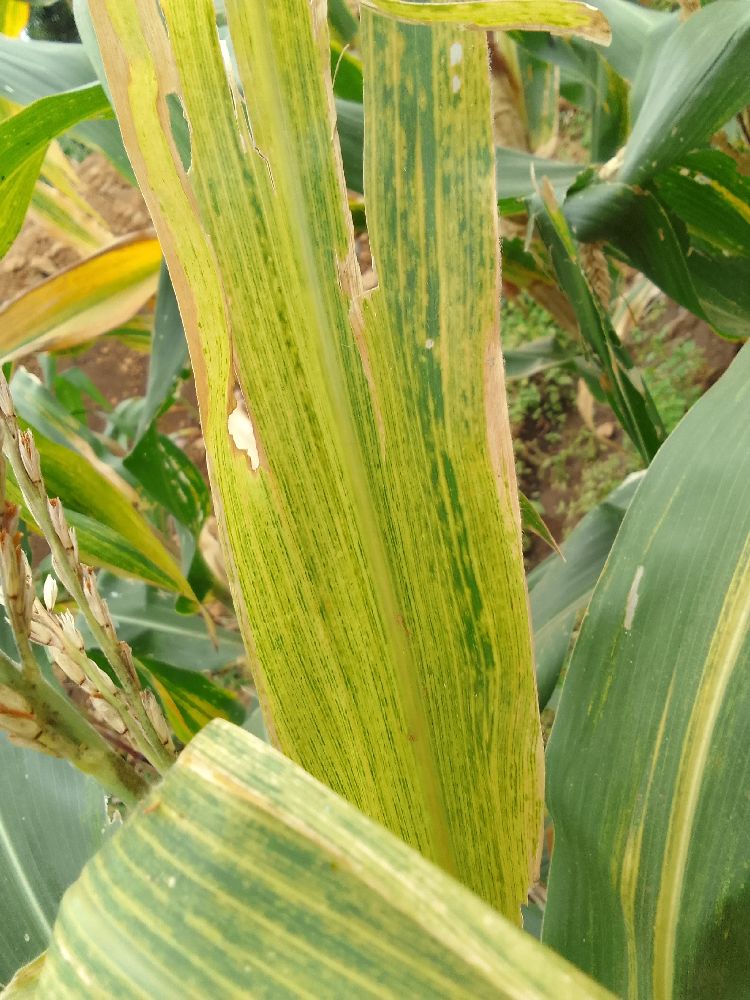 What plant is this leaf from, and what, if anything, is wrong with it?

maize, maize lethal necrosis
